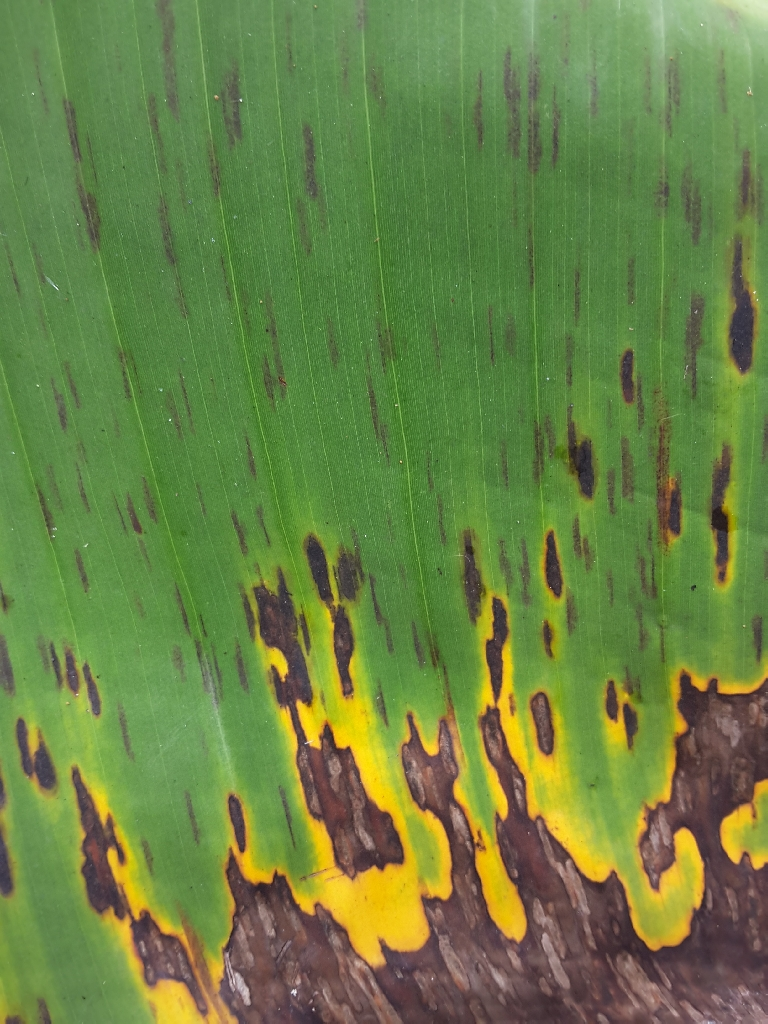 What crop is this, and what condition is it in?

banana, black sigatoka
